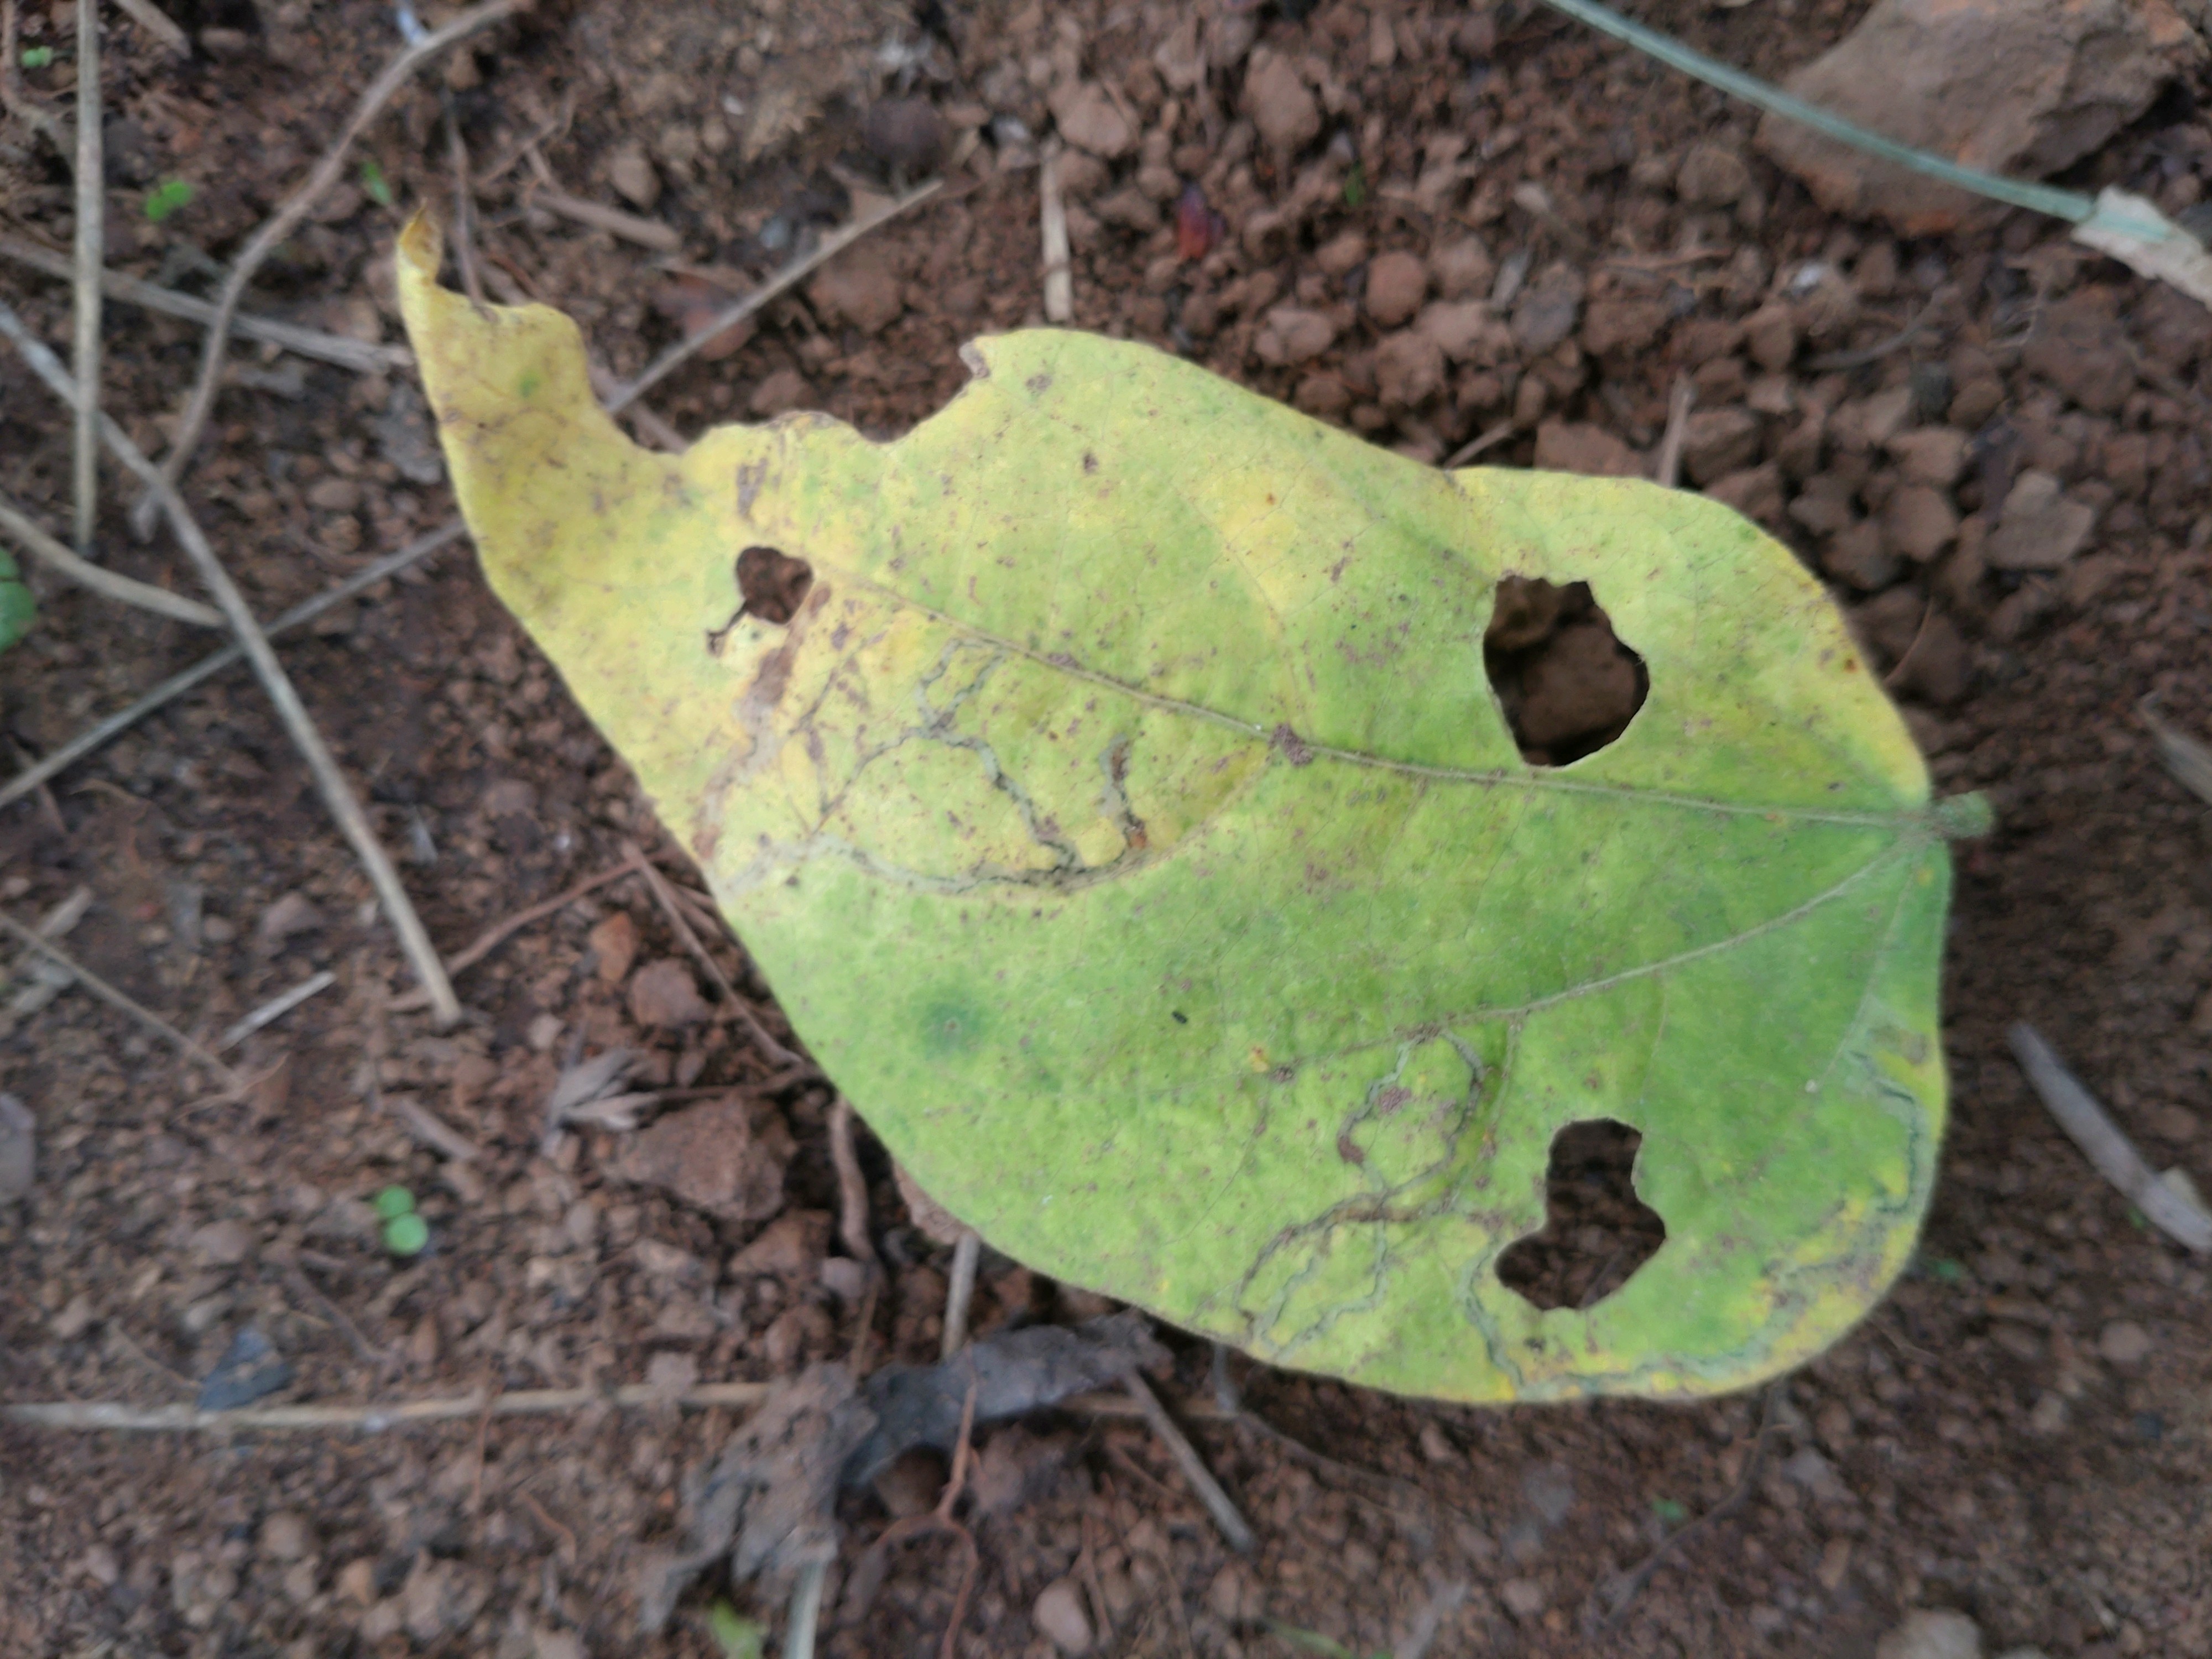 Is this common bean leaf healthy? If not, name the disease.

rust
